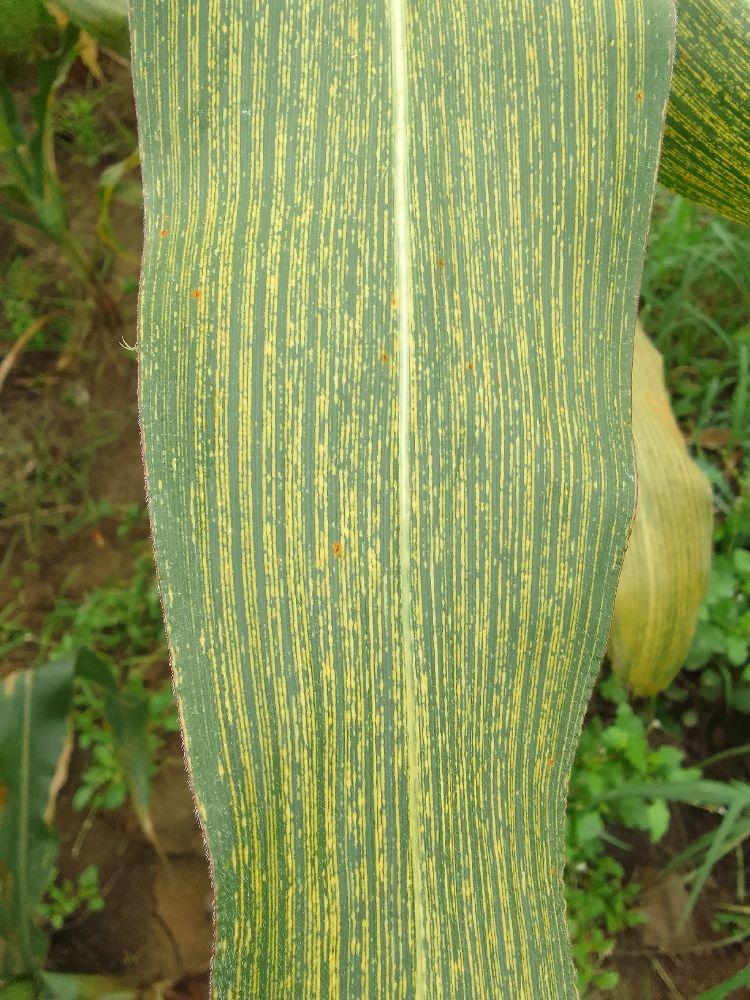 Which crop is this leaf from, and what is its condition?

maize, maize streak virus
